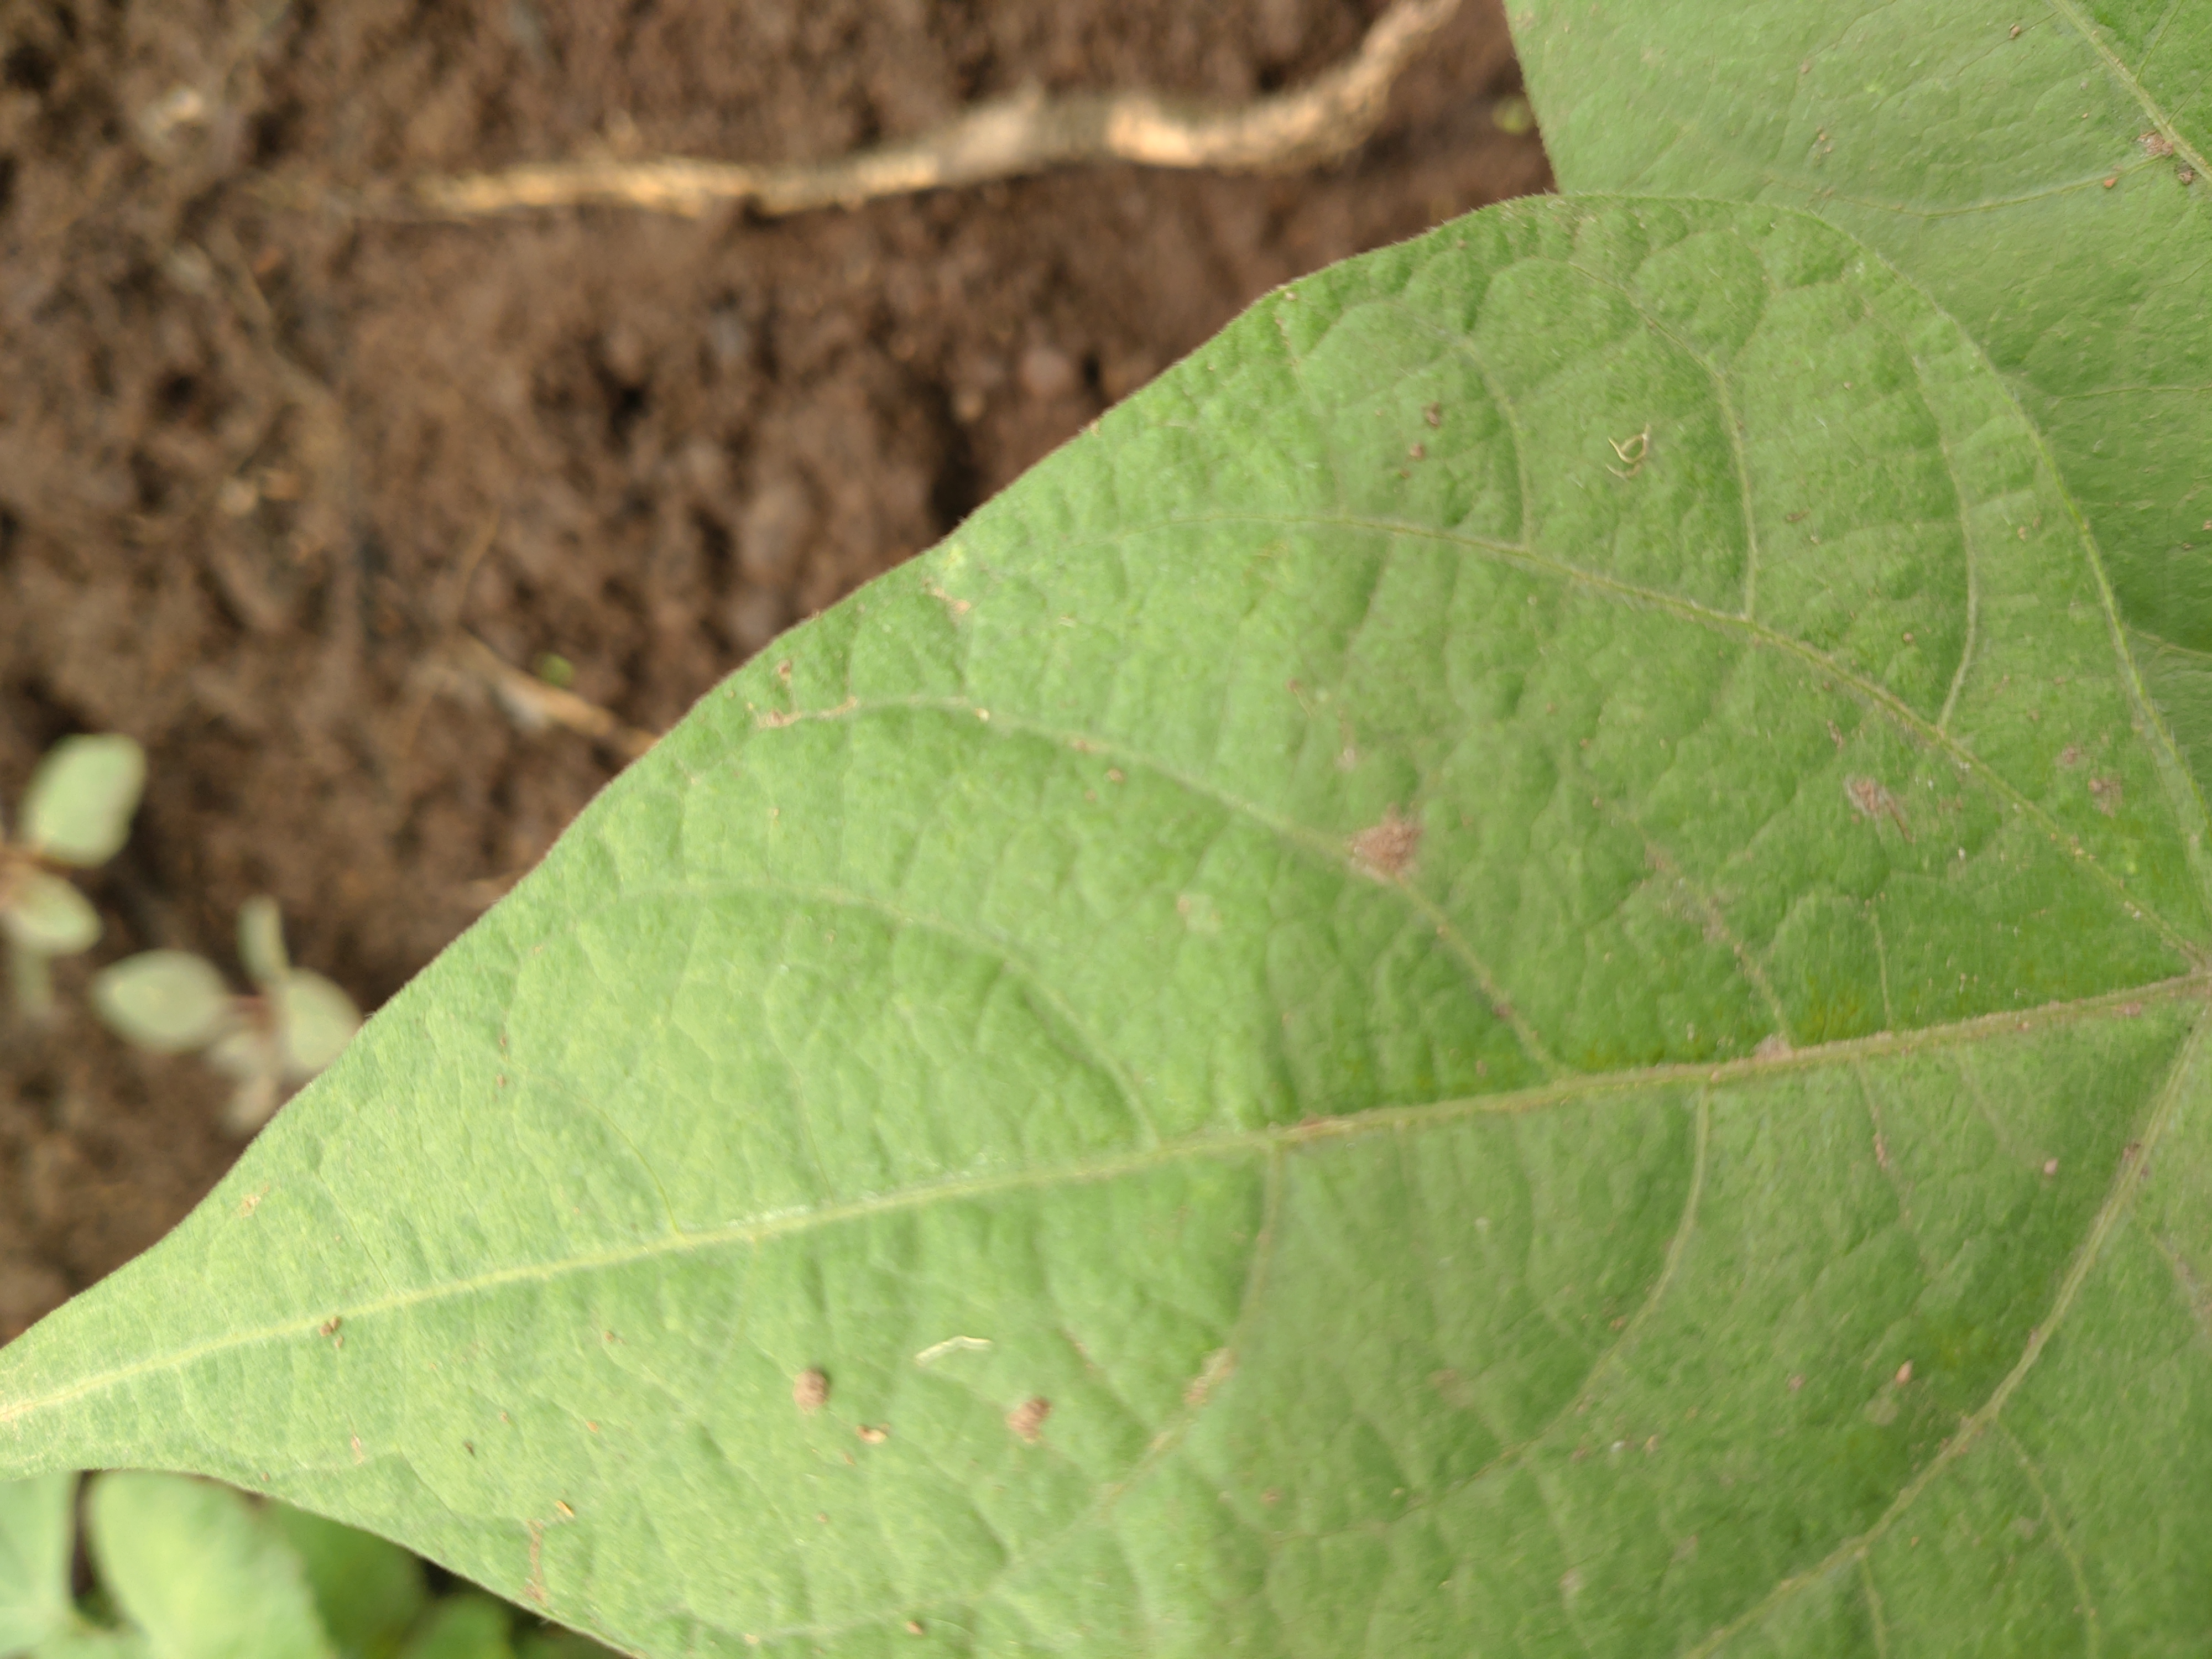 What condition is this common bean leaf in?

healthy
